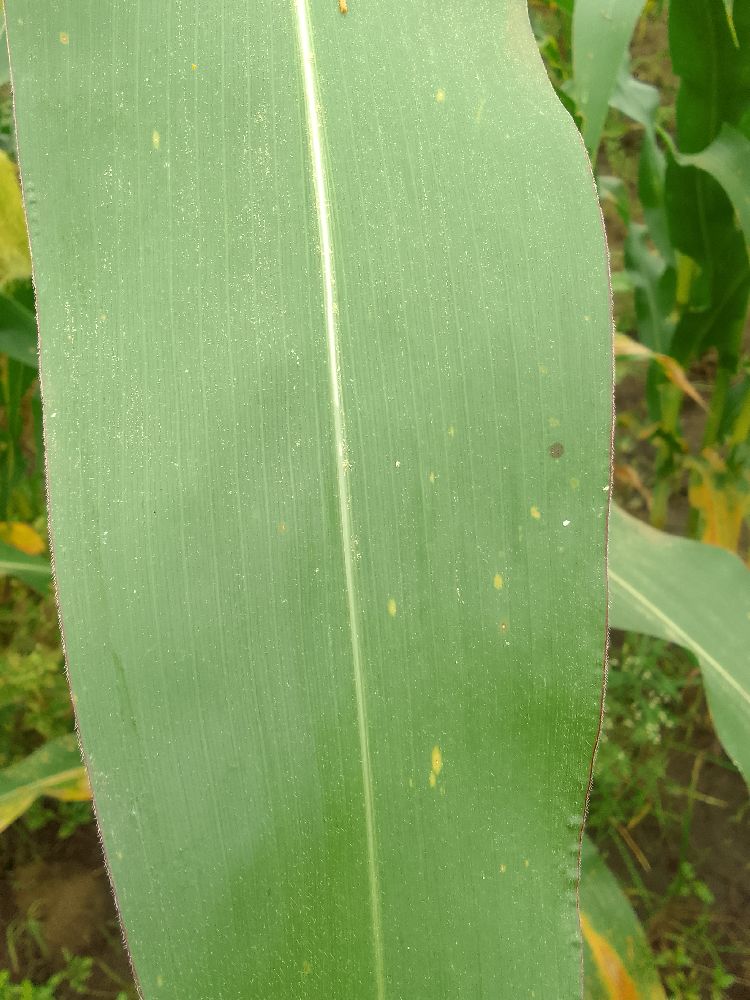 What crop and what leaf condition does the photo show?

maize, healthy
